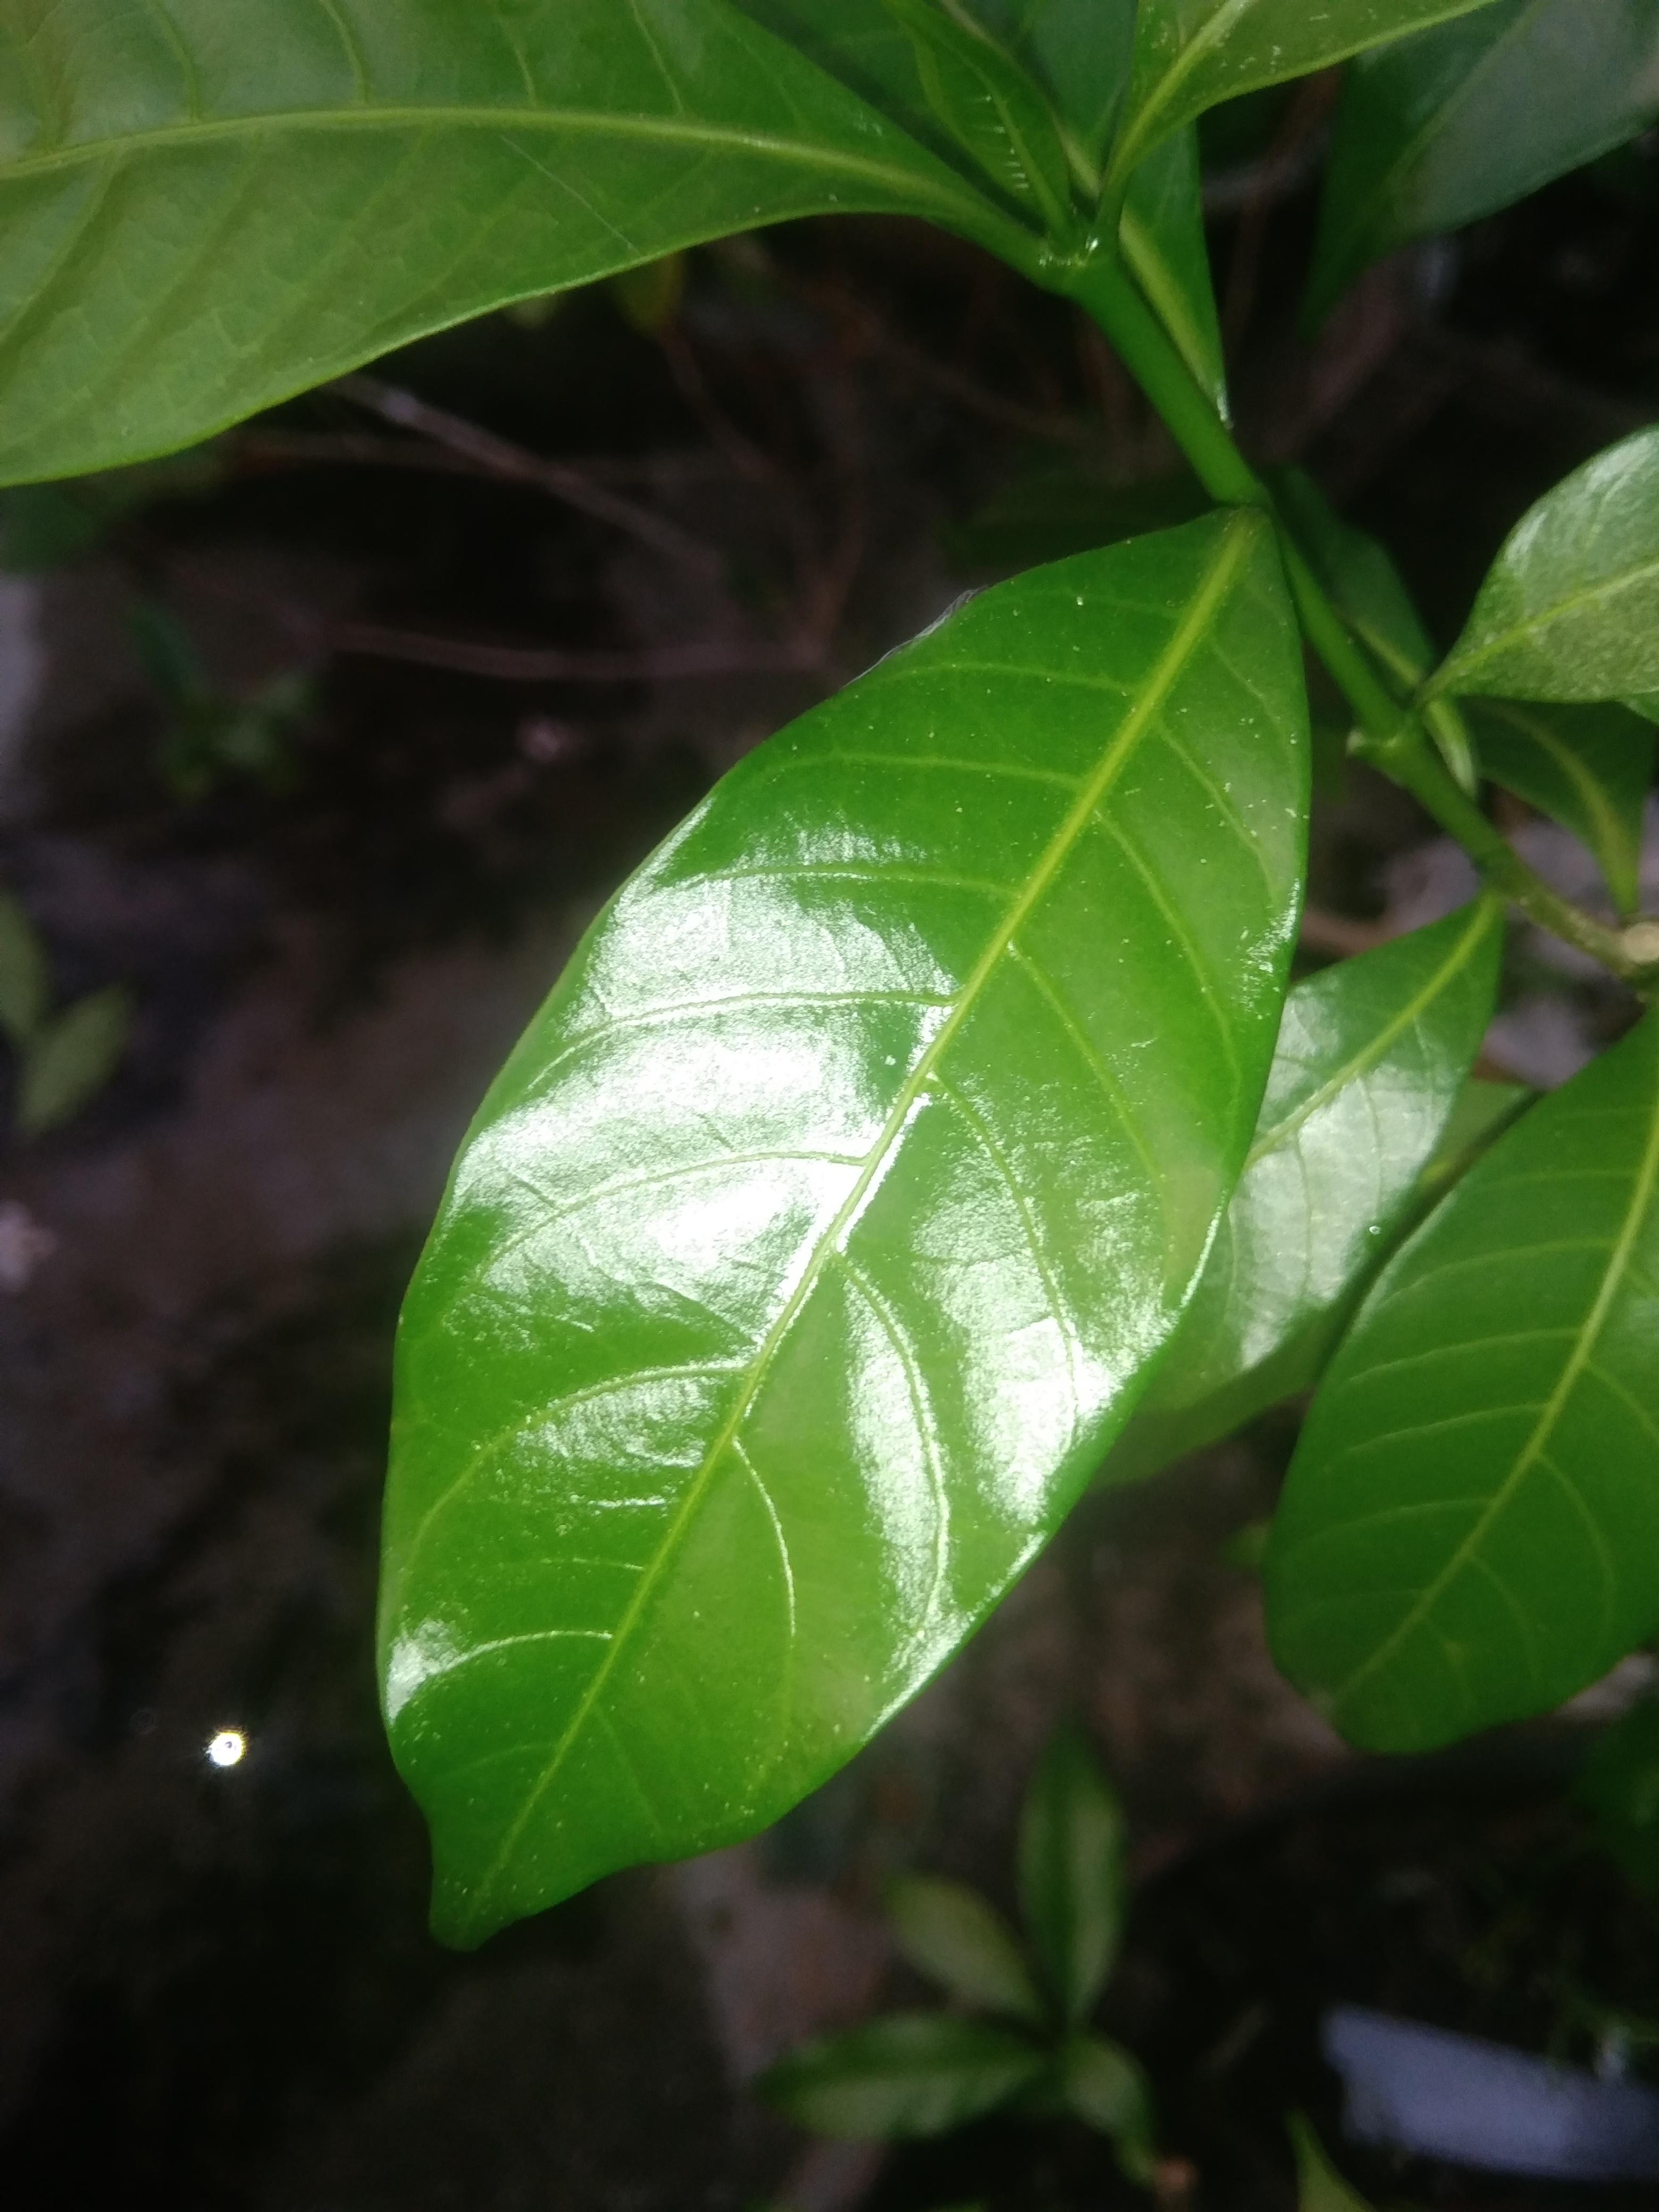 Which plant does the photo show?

togor
